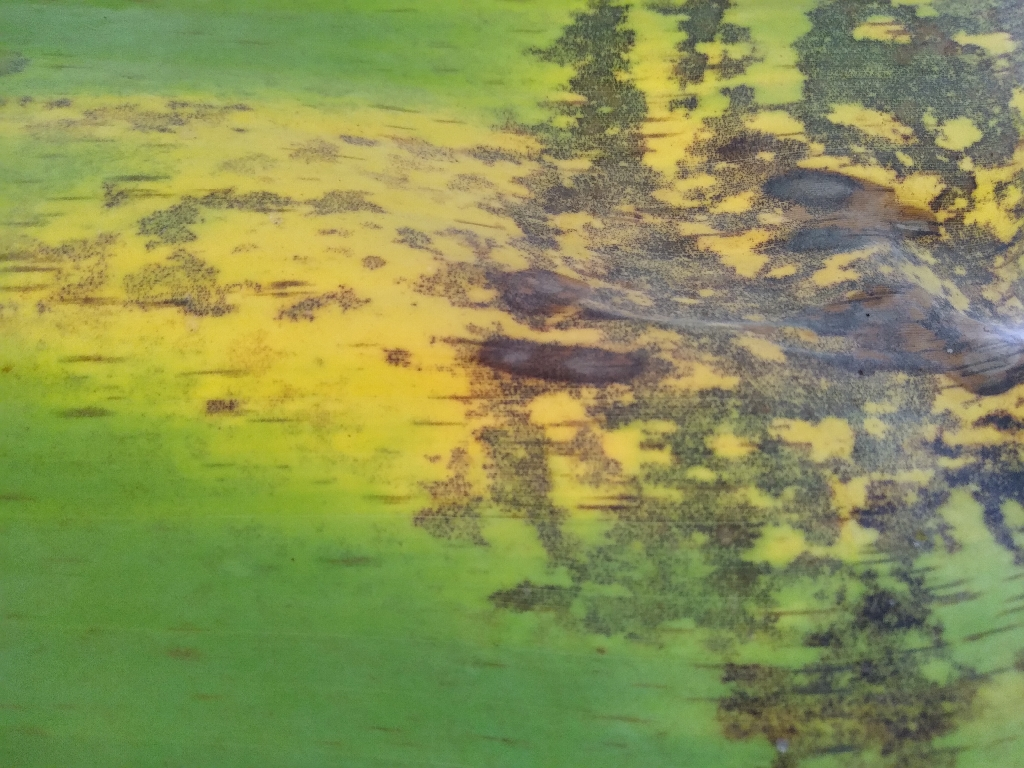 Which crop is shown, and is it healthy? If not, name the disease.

banana, black sigatoka
